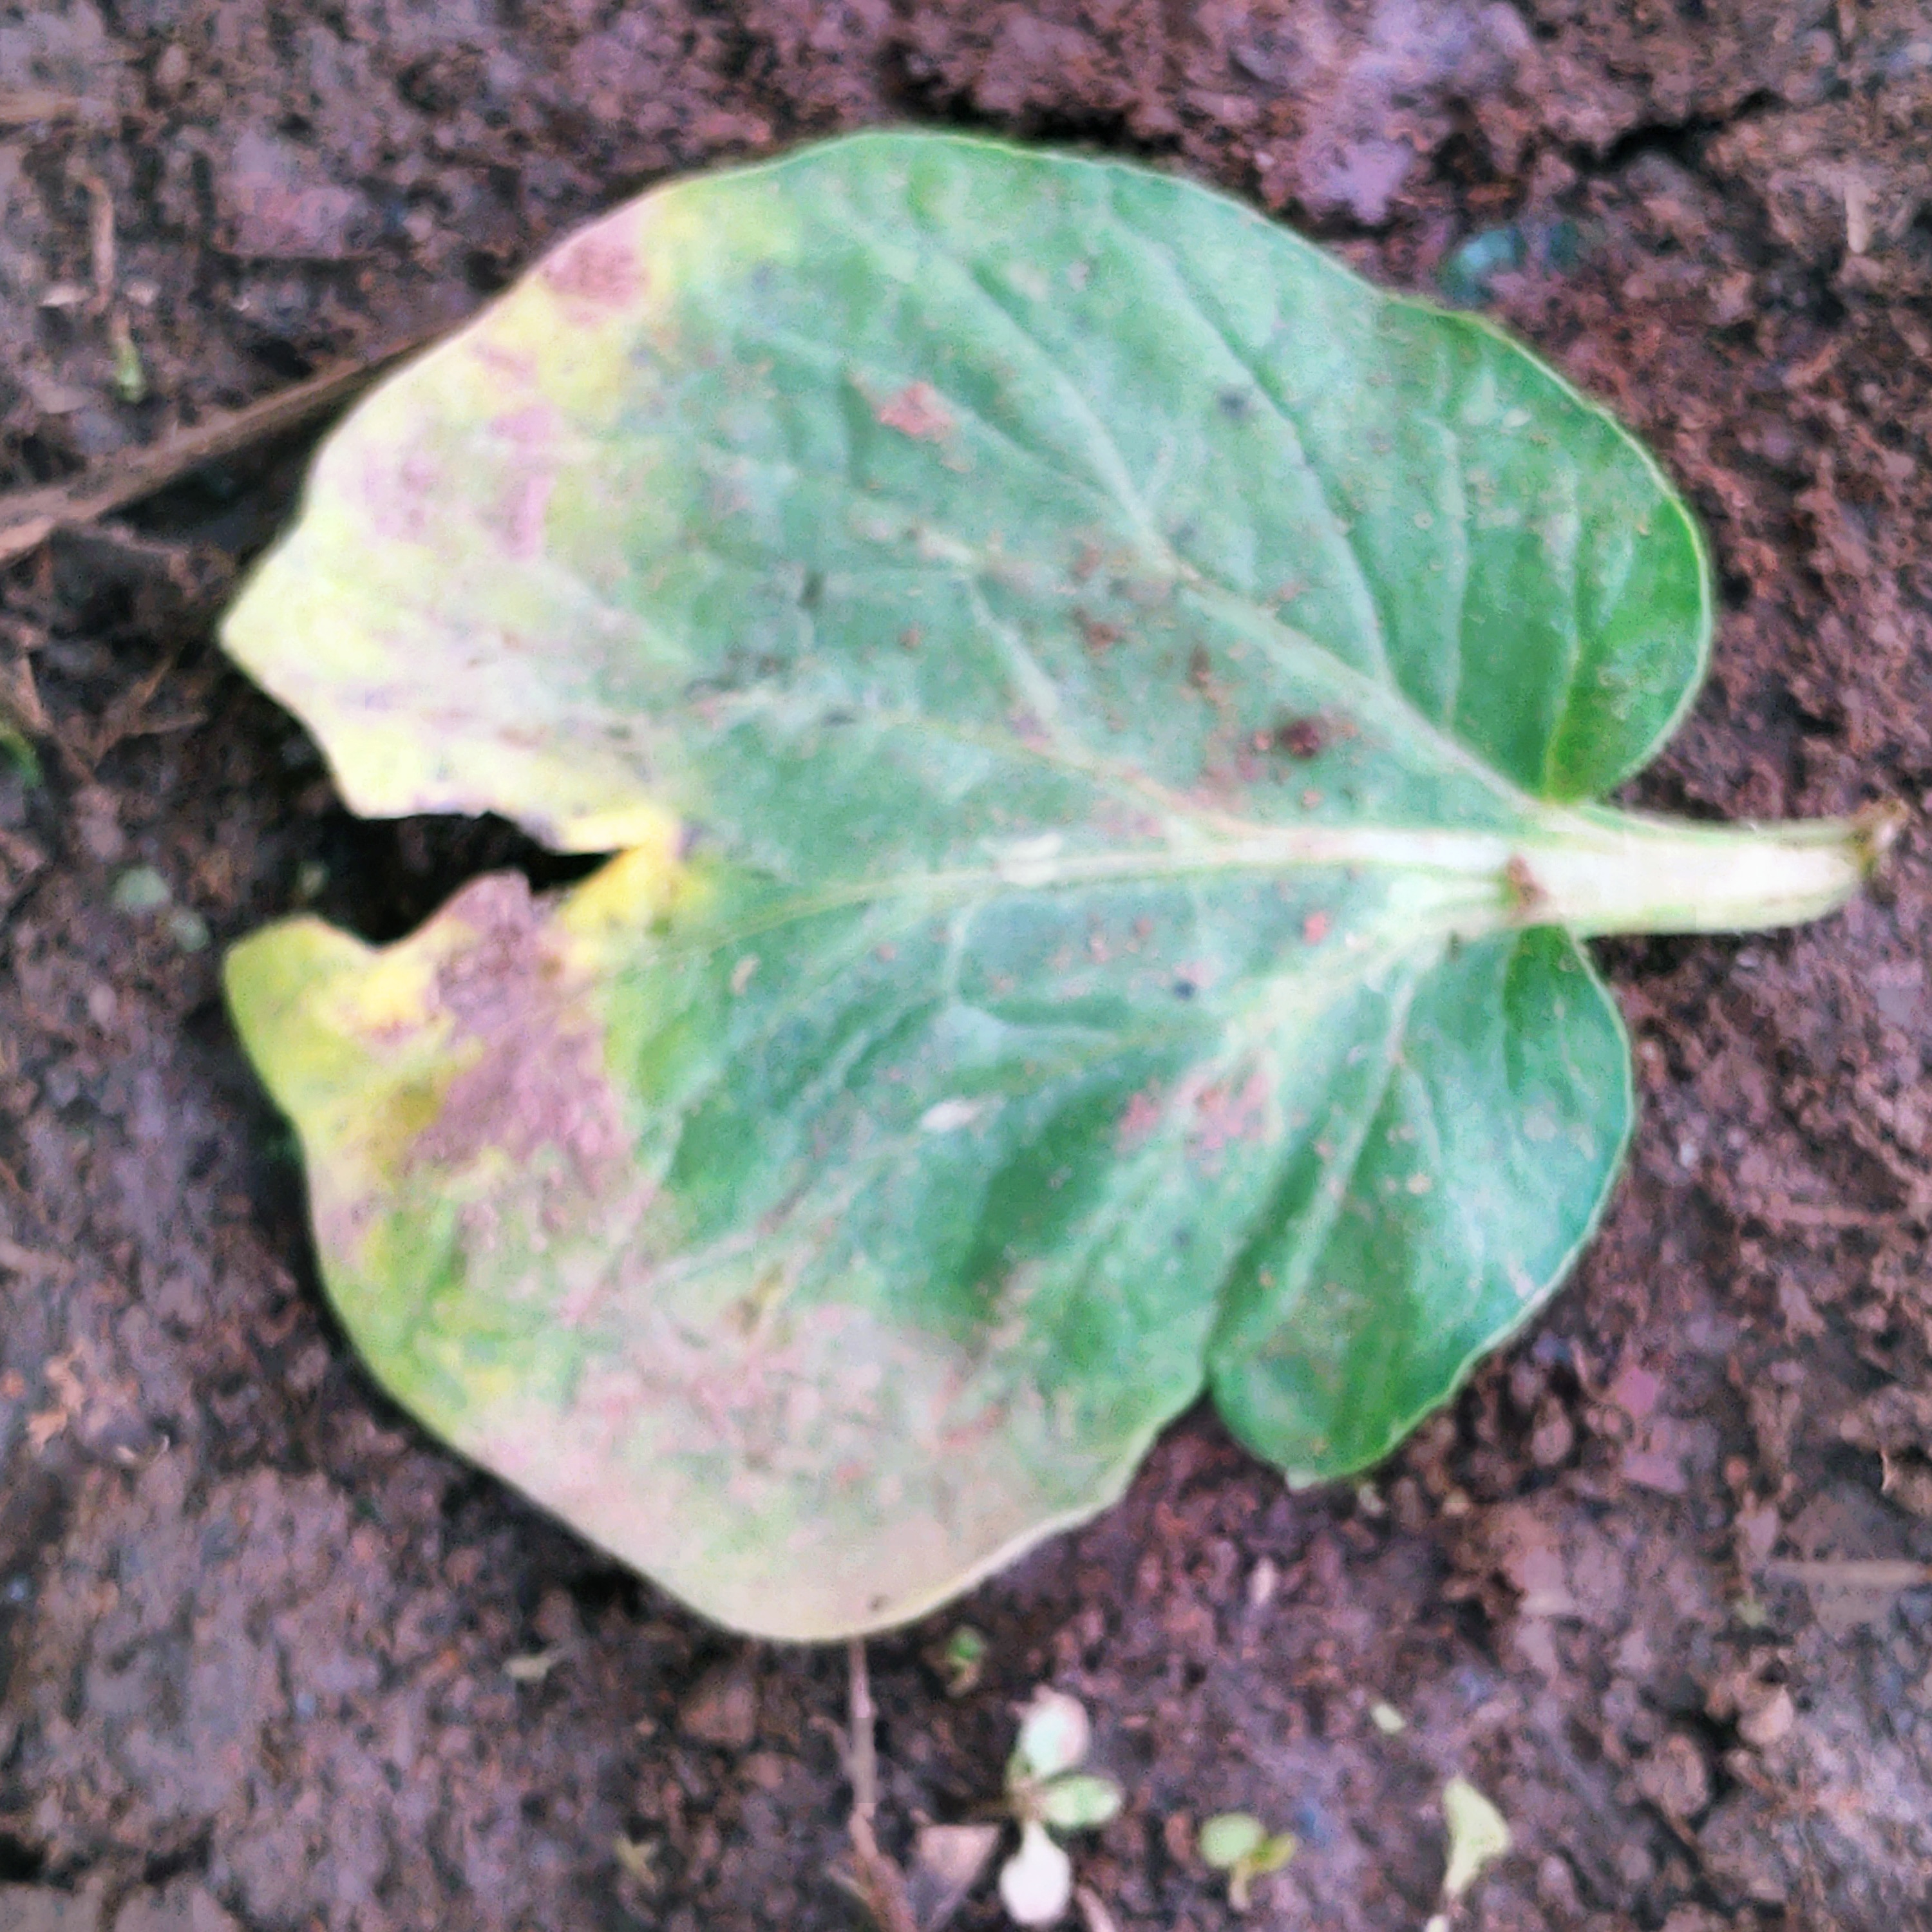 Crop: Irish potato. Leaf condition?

late blight
